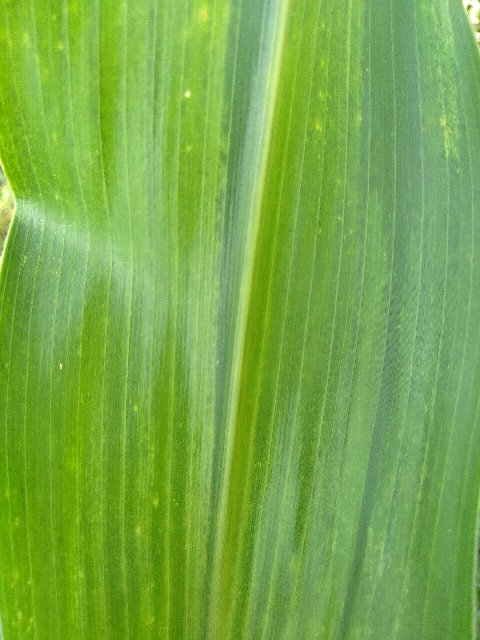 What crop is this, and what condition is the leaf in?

maize, maize lethal necrosis
